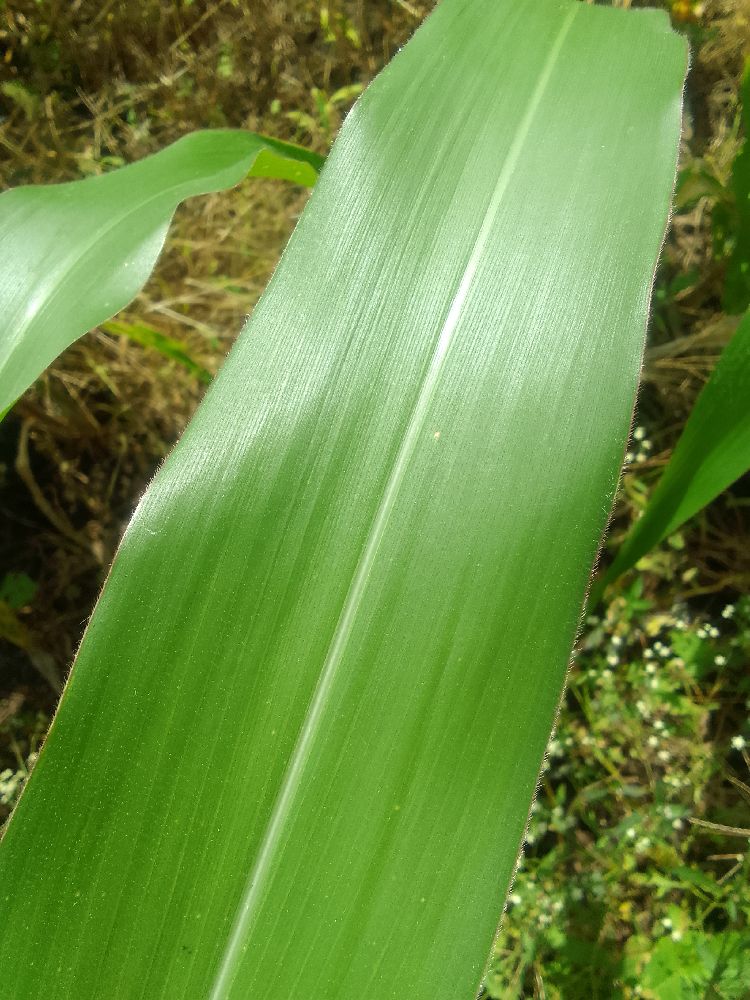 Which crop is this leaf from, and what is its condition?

maize, healthy
